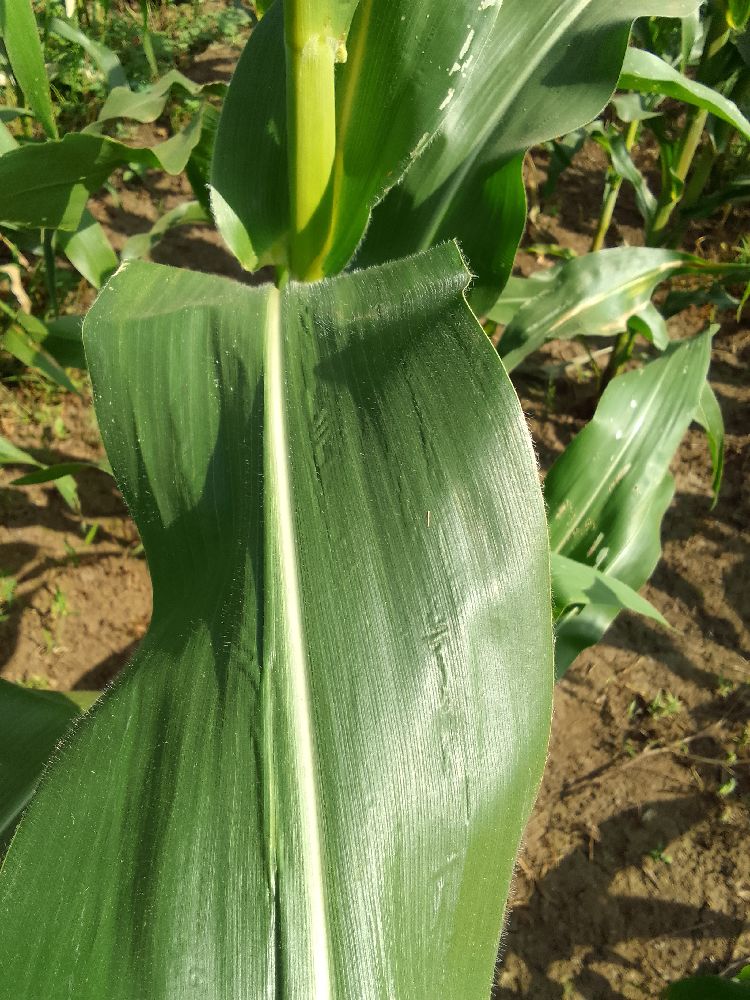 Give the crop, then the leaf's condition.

maize, healthy
